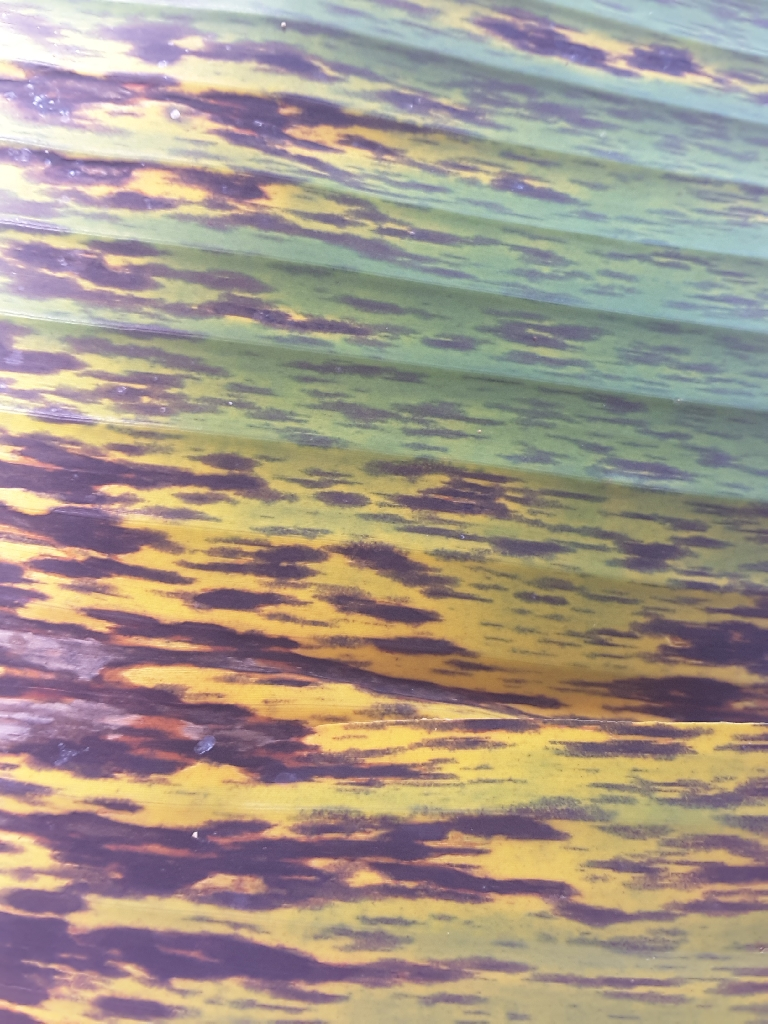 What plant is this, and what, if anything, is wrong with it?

banana, black sigatoka
